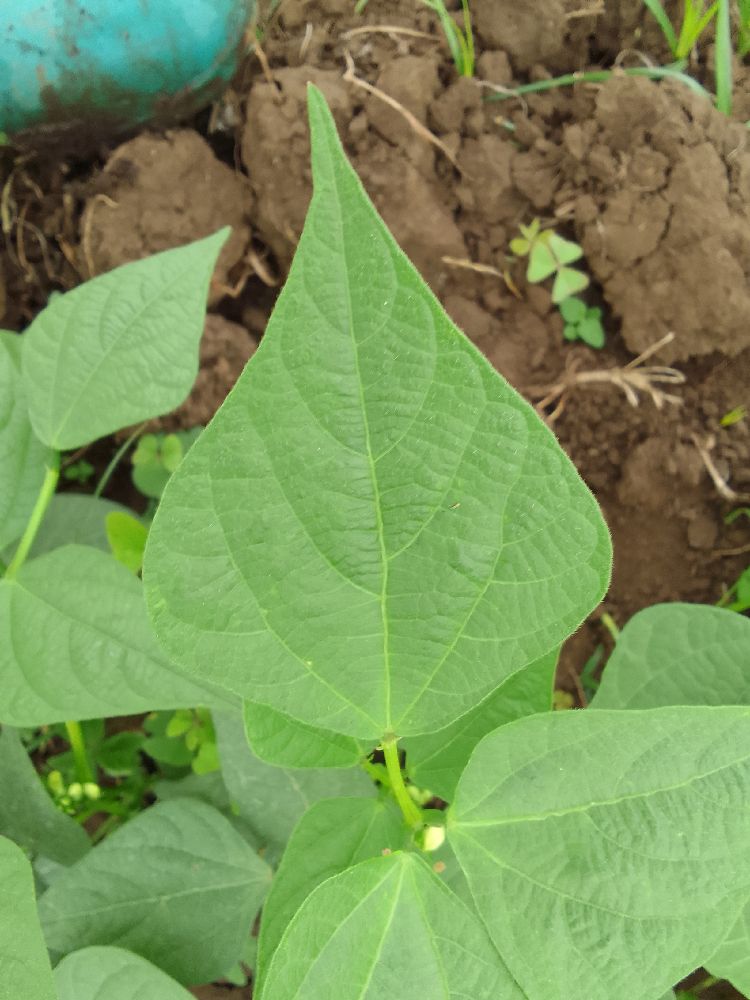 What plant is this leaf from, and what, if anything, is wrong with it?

common bean, healthy
